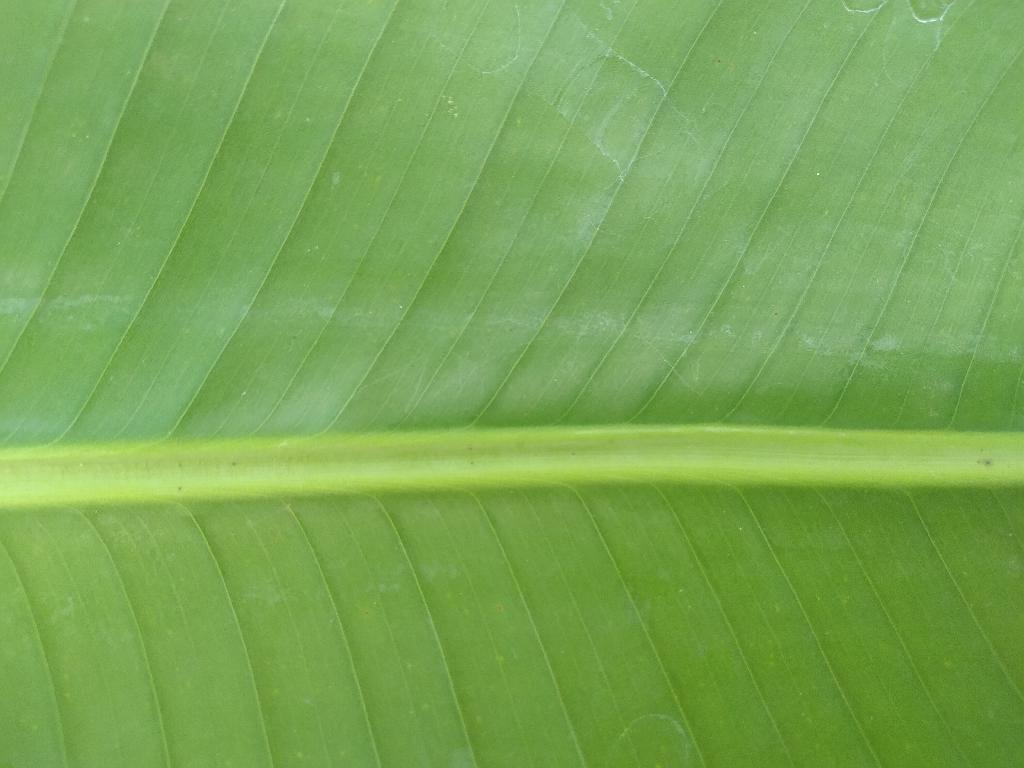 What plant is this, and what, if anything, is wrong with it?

banana, healthy
